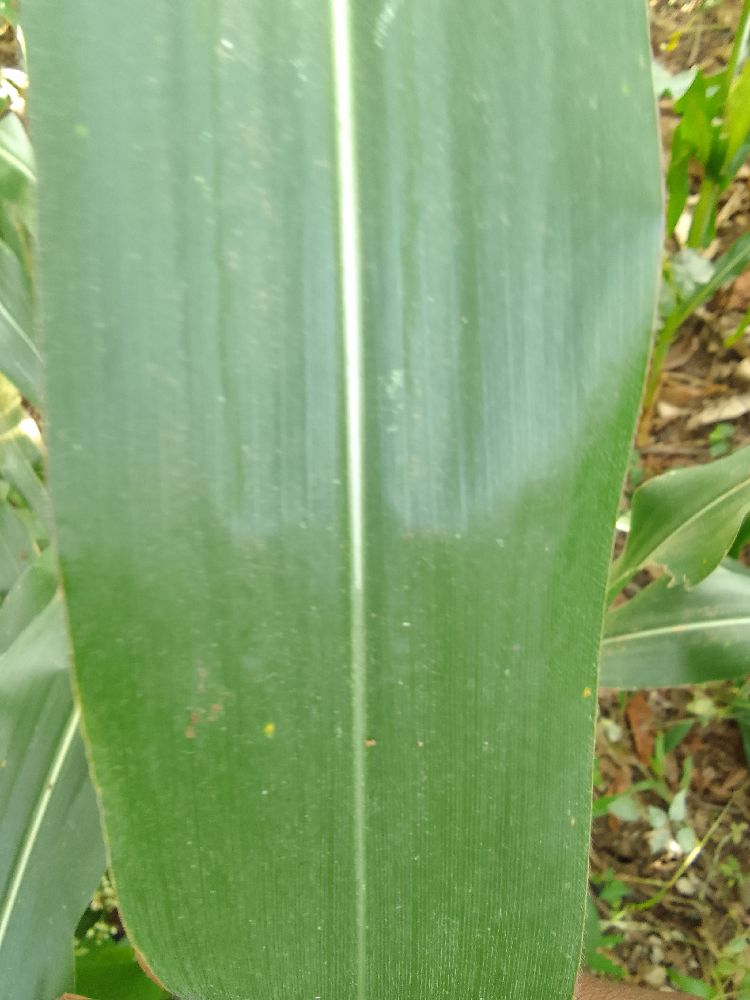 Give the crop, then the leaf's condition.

maize, healthy
